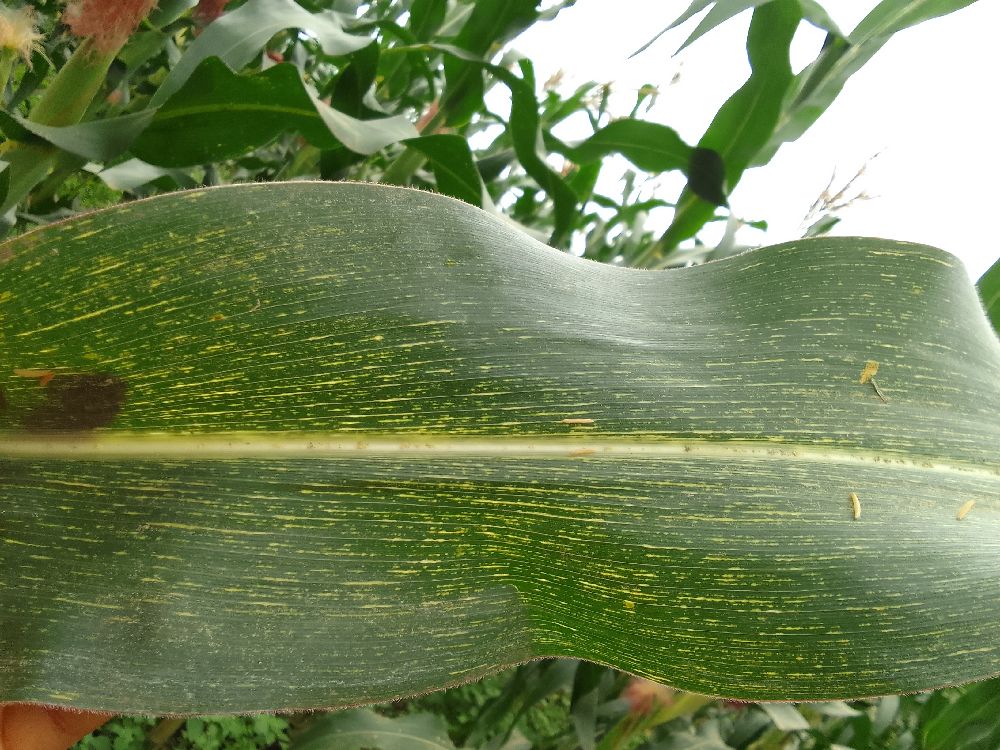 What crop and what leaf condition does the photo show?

maize, maize streak virus
